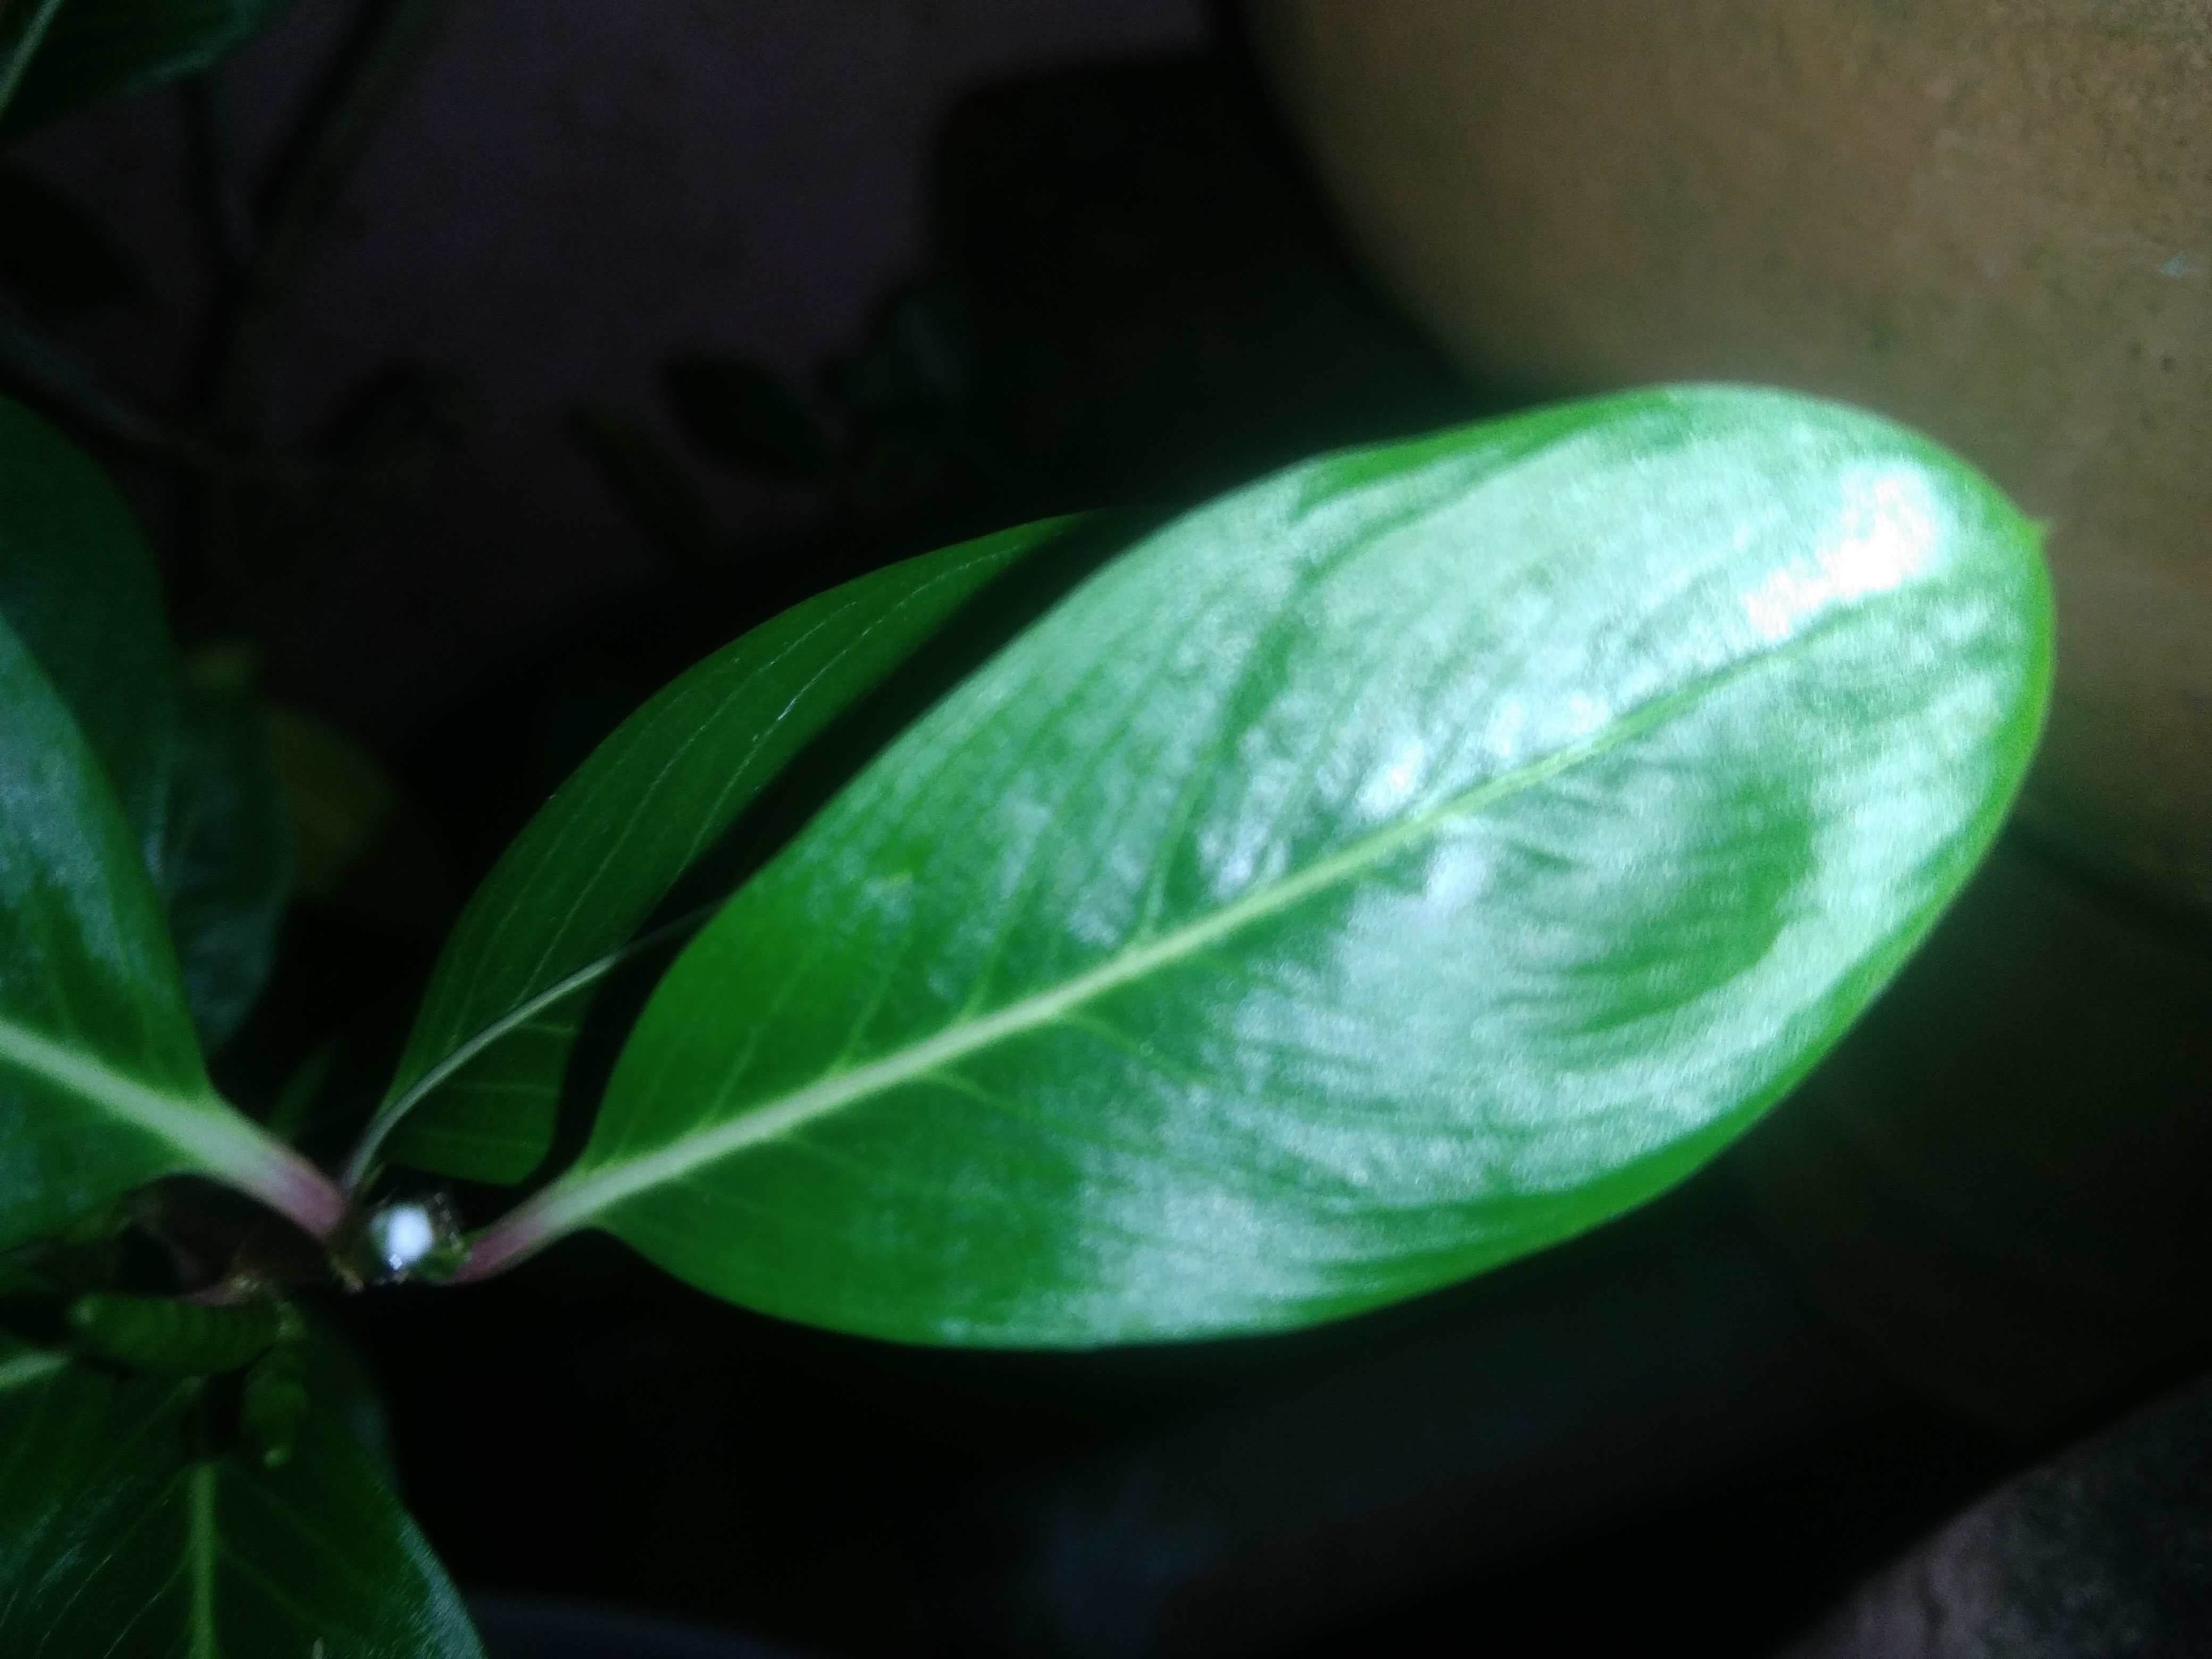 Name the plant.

rose periwinkle
